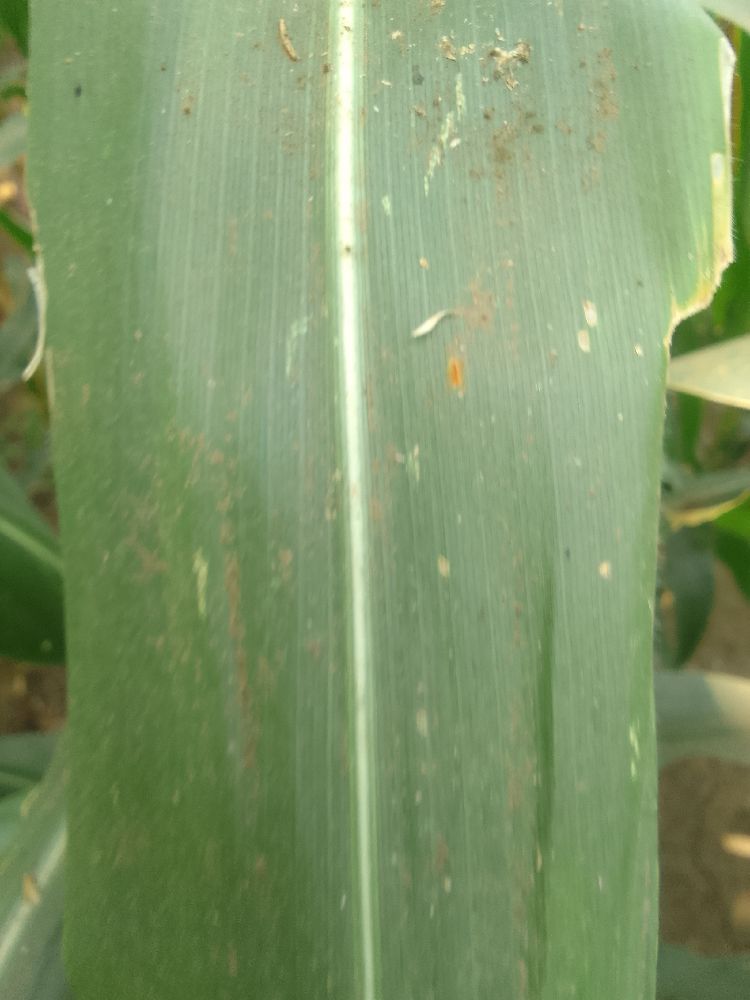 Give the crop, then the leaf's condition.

maize, healthy
